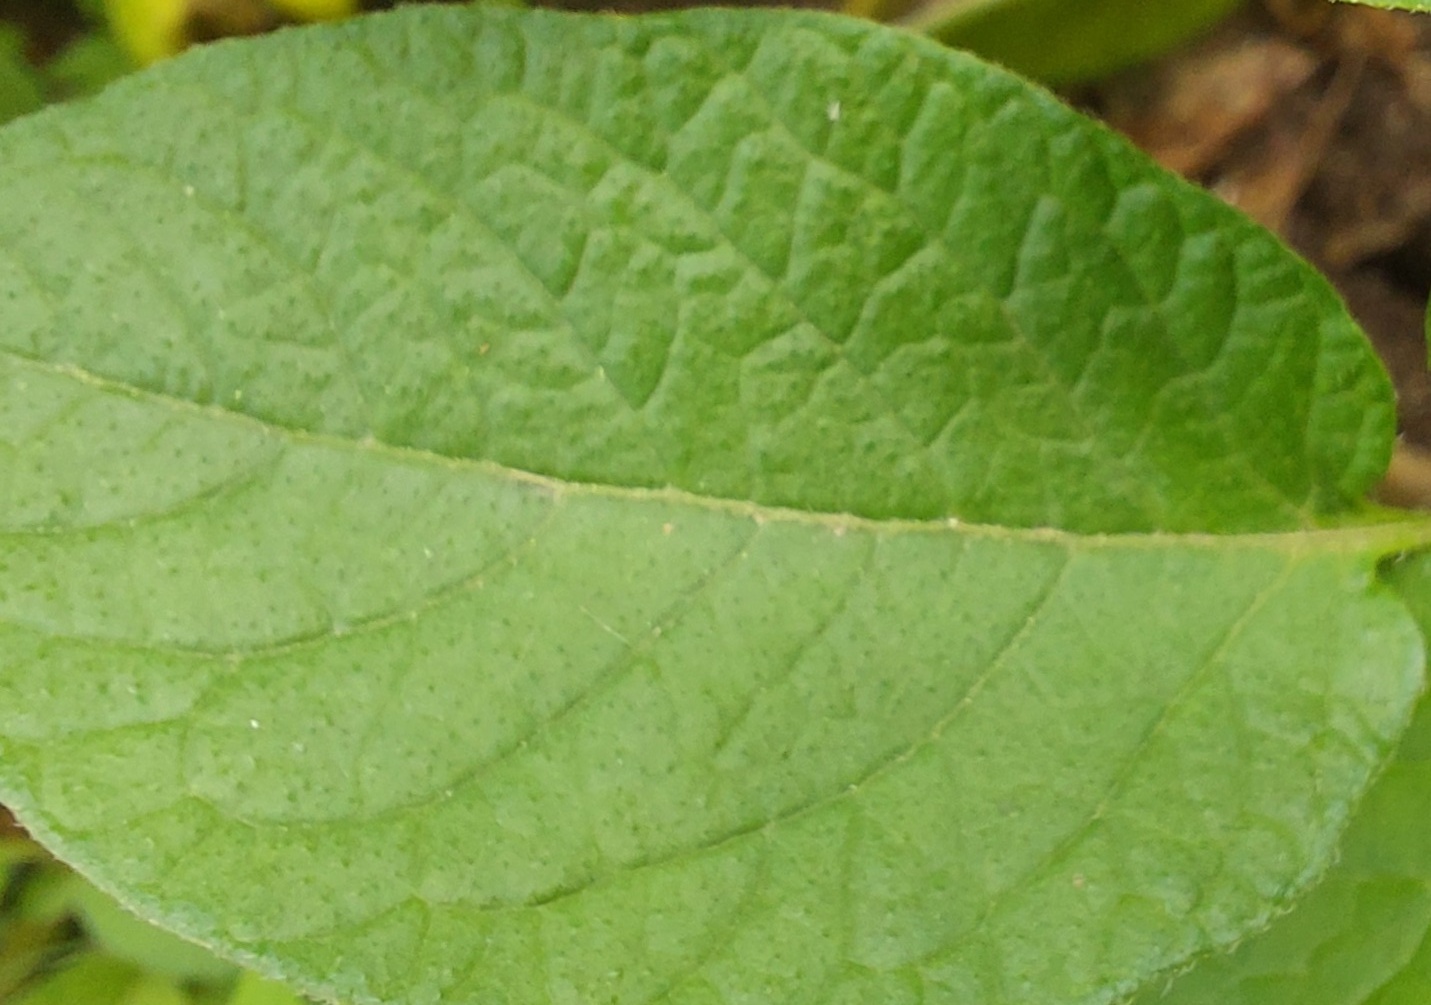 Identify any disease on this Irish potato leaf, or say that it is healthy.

healthy
